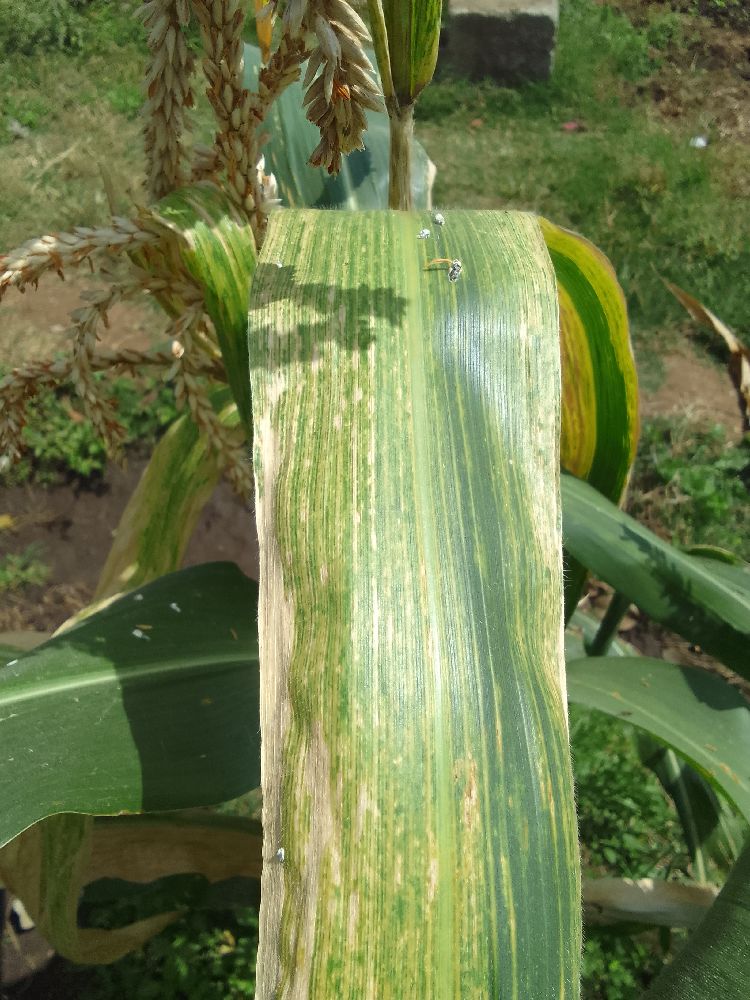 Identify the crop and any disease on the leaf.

maize, maize lethal necrosis
